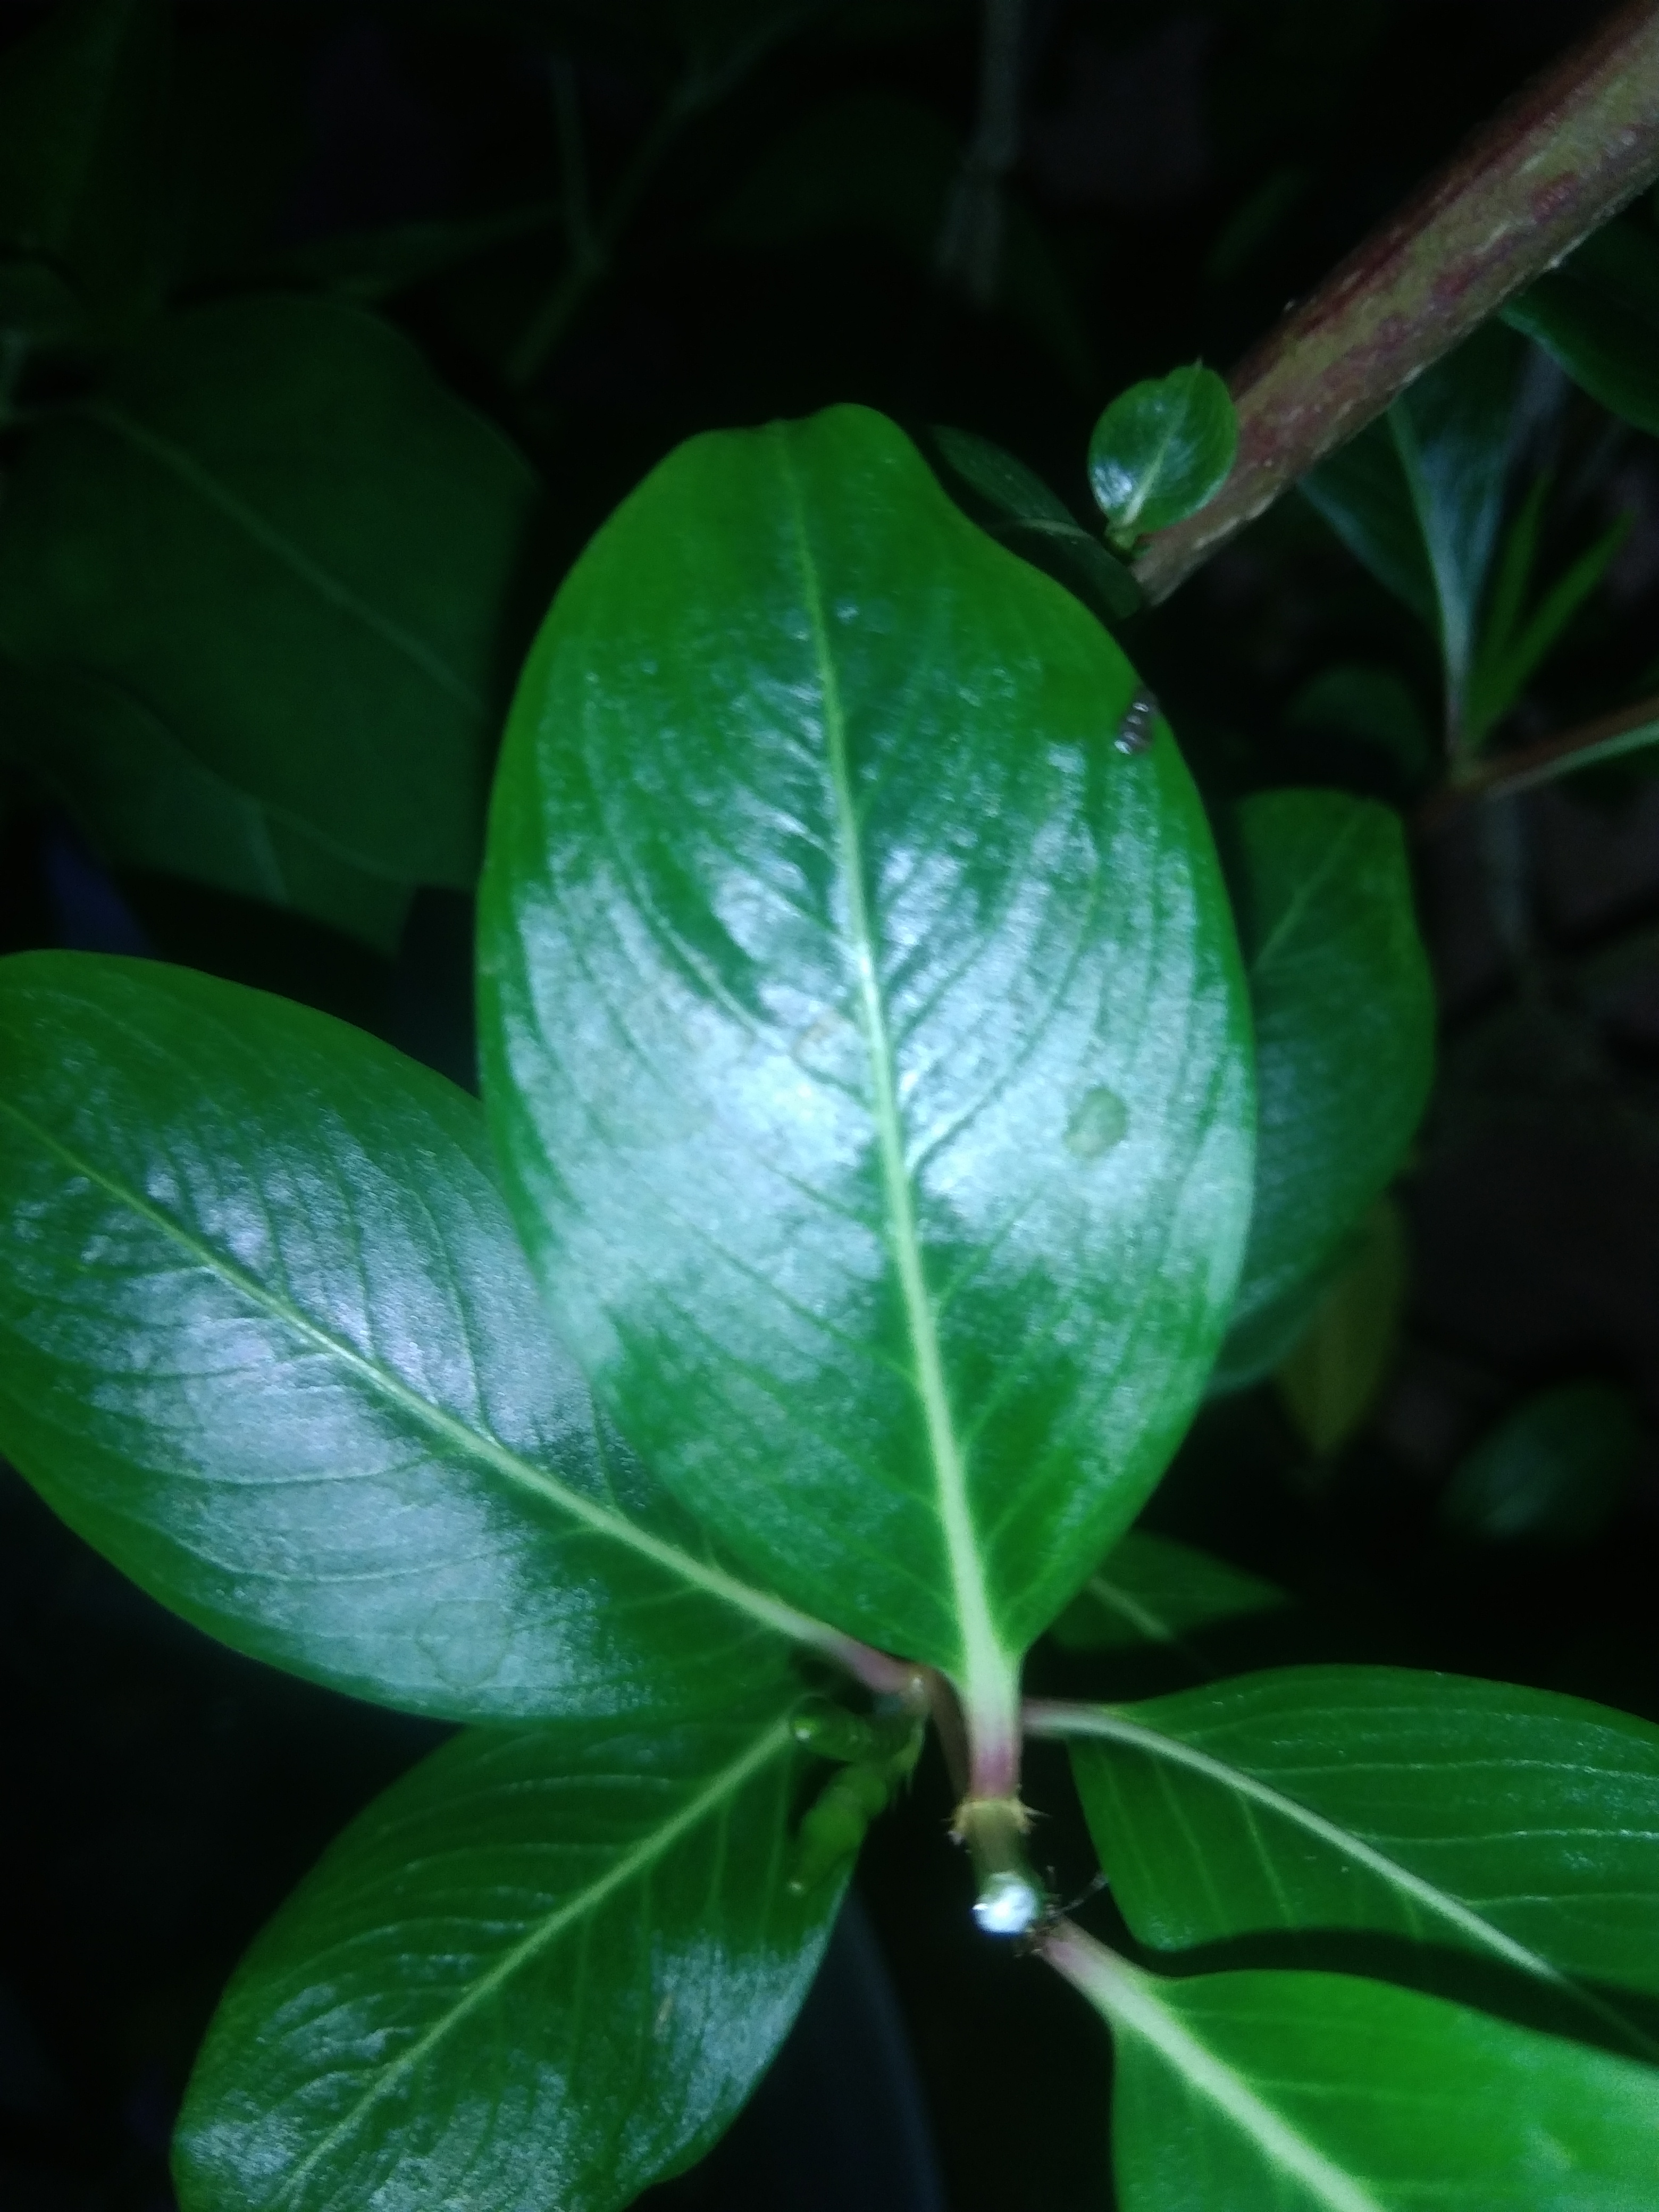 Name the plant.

rose periwinkle
